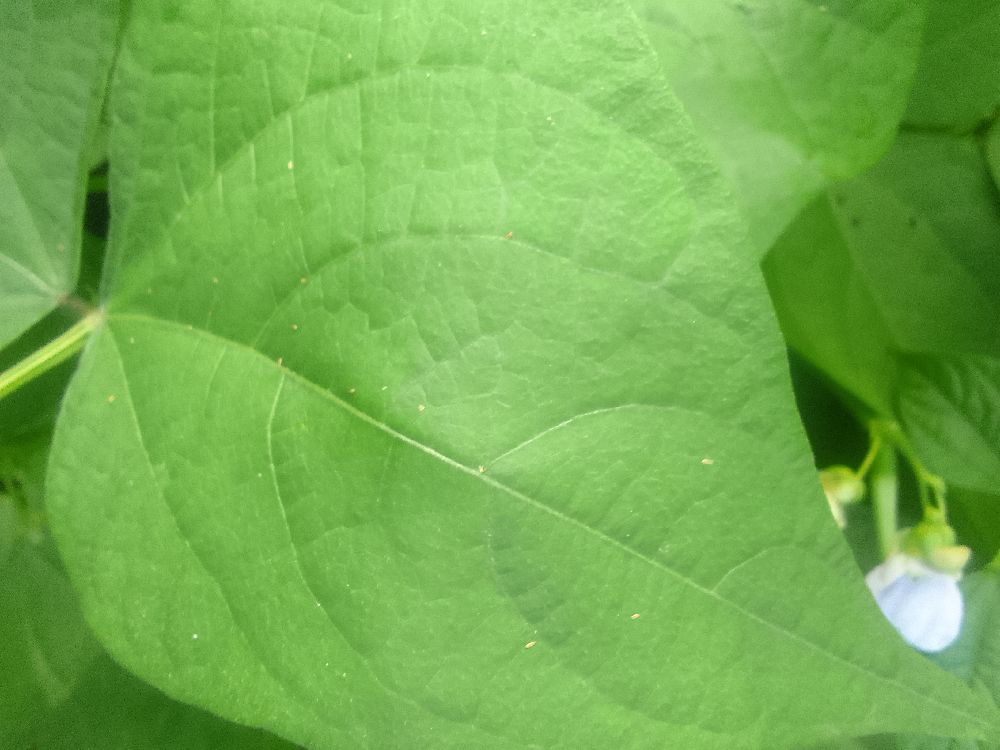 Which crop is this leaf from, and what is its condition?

common bean, healthy
